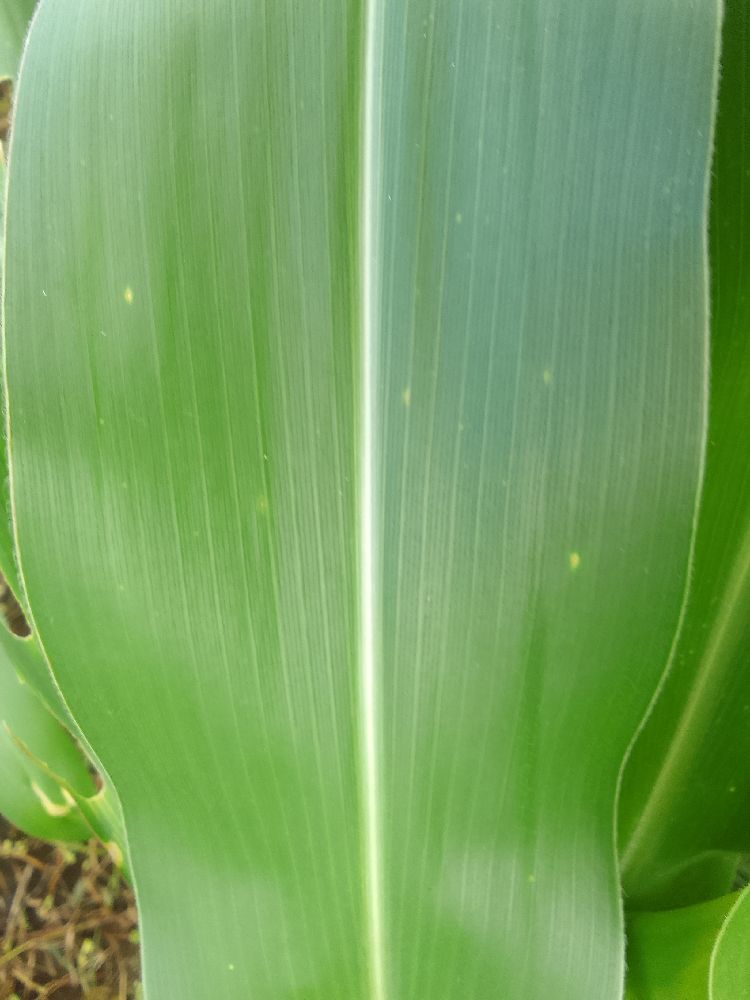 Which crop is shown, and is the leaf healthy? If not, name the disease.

maize, healthy
